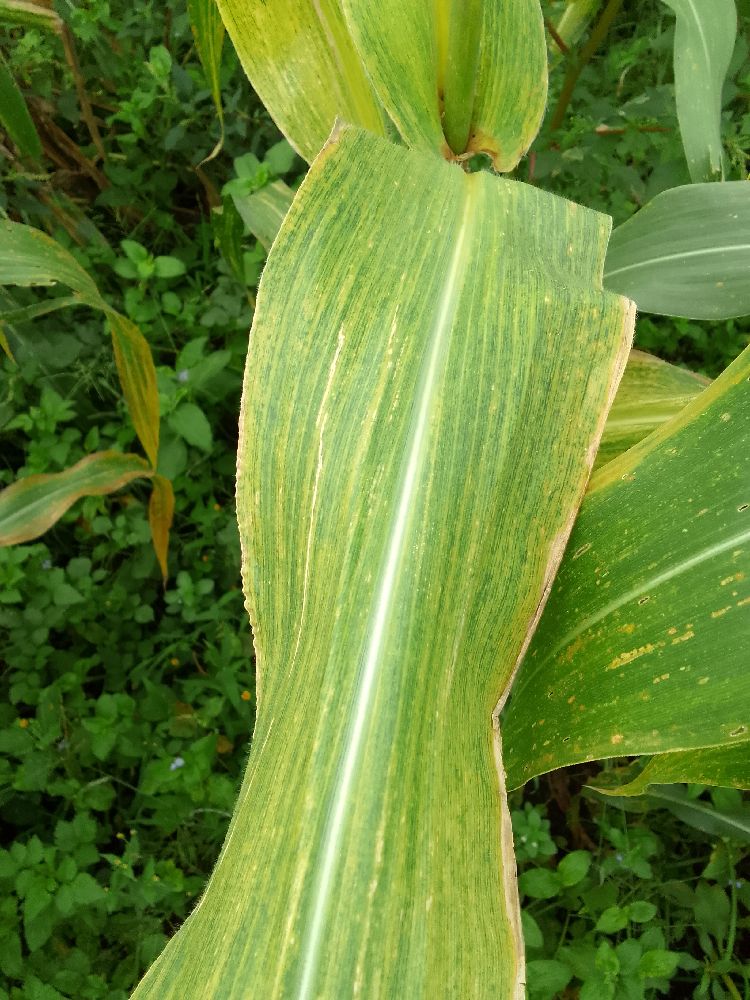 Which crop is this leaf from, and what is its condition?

maize, maize lethal necrosis
